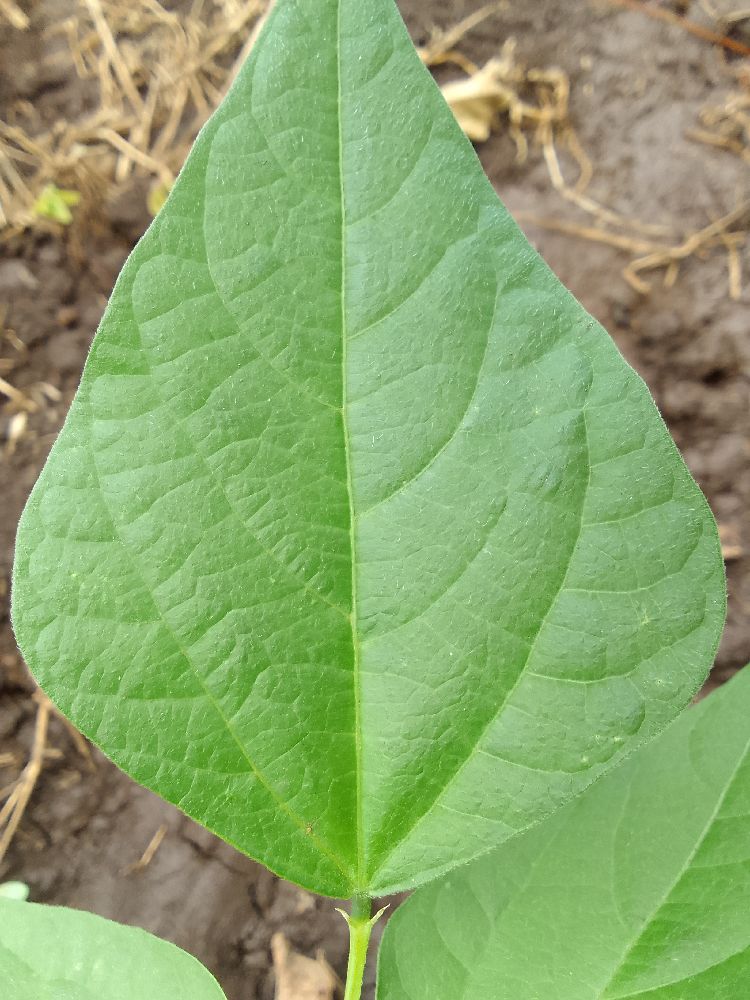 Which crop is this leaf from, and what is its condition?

common bean, healthy
